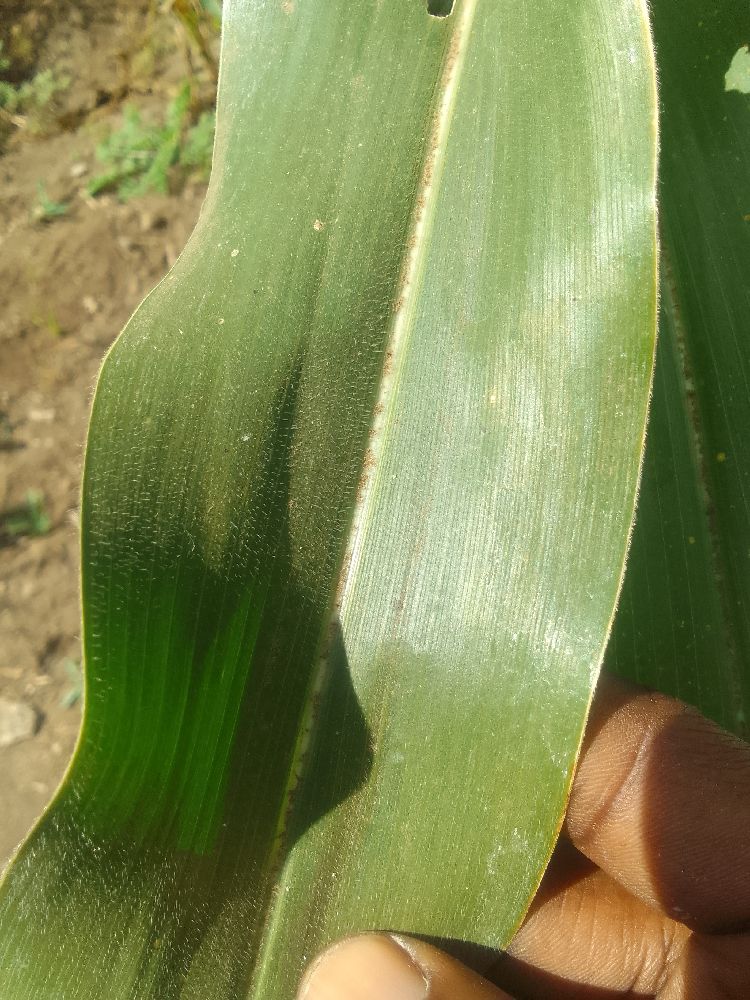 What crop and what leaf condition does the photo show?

maize, healthy
